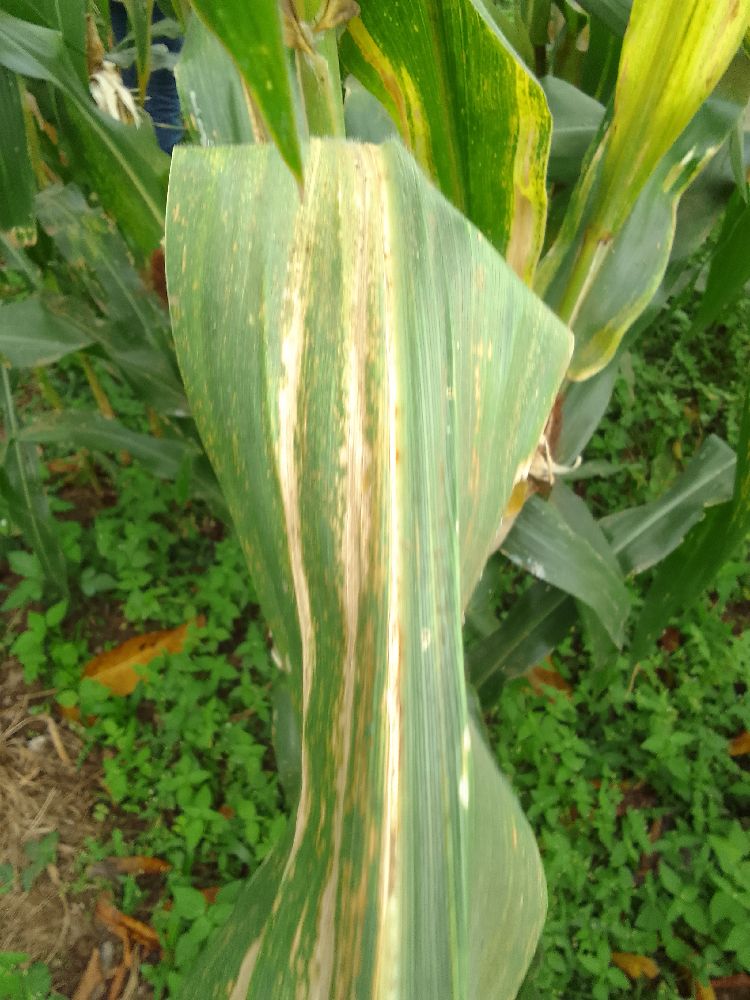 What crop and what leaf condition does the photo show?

maize, maize lethal necrosis
